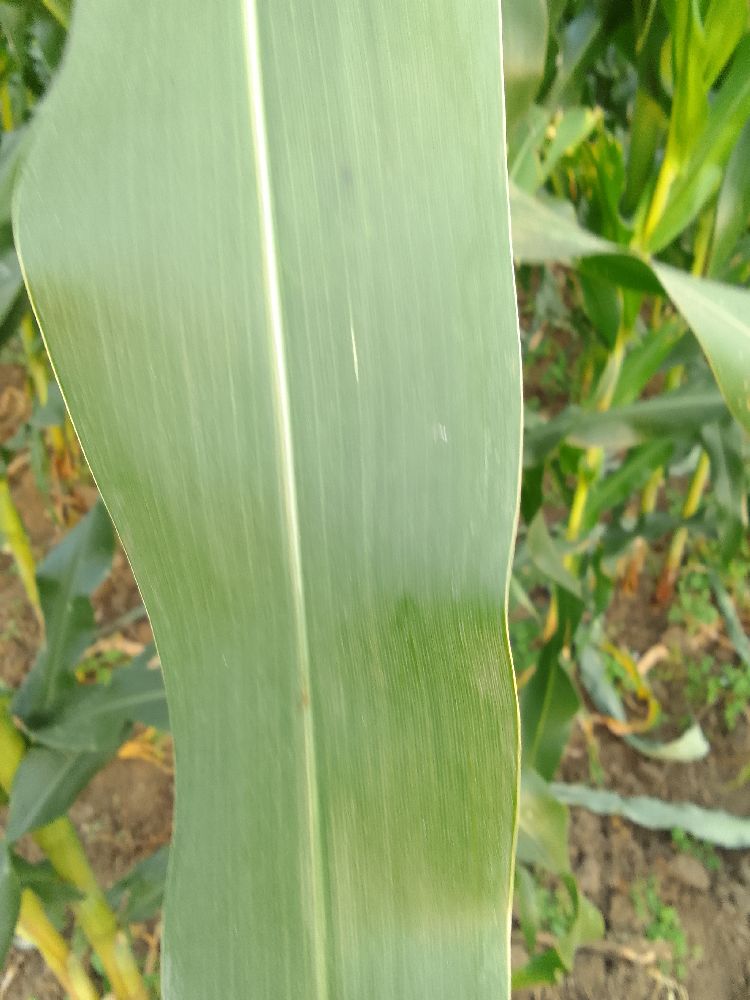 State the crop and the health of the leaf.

maize, healthy
